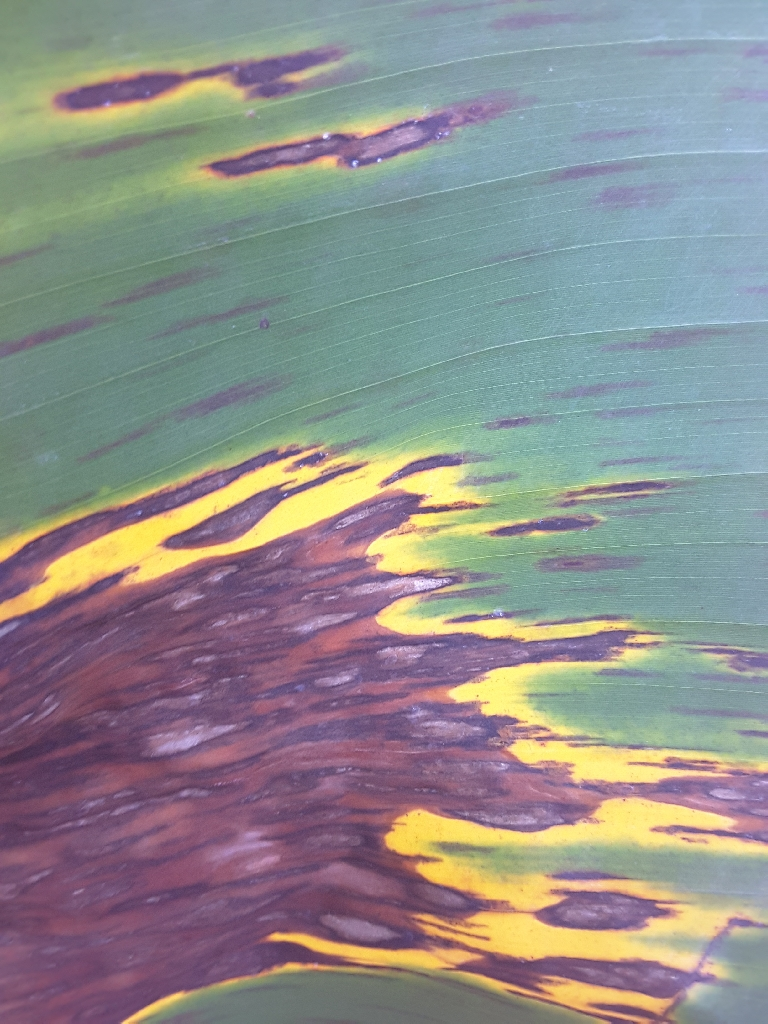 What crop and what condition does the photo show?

banana, black sigatoka
